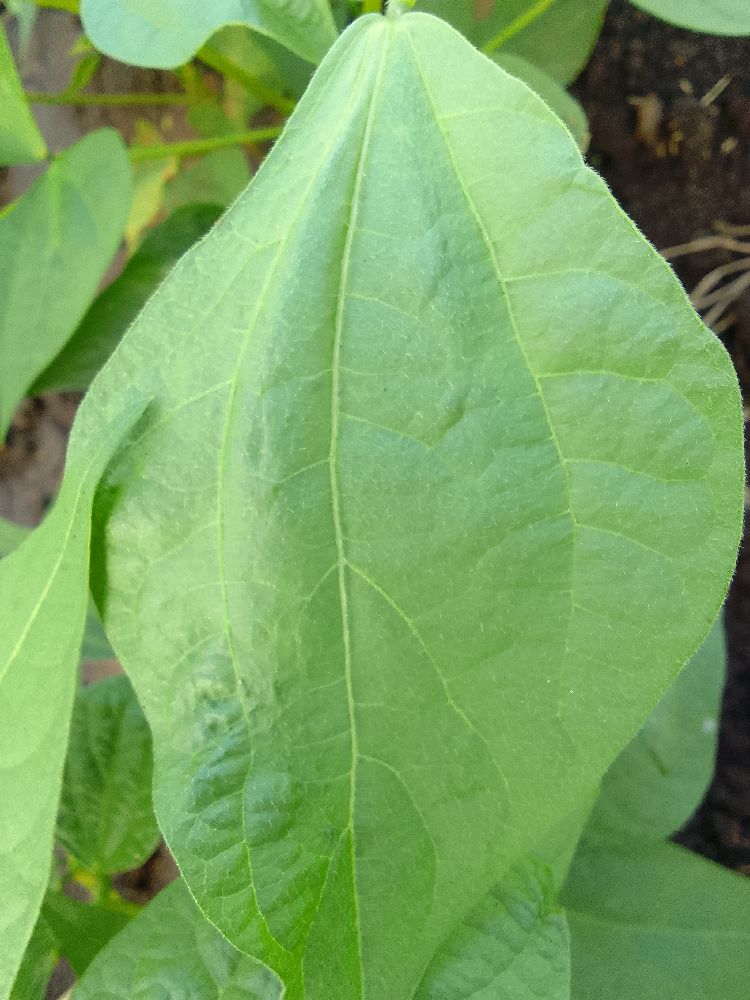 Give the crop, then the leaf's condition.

common bean, healthy
